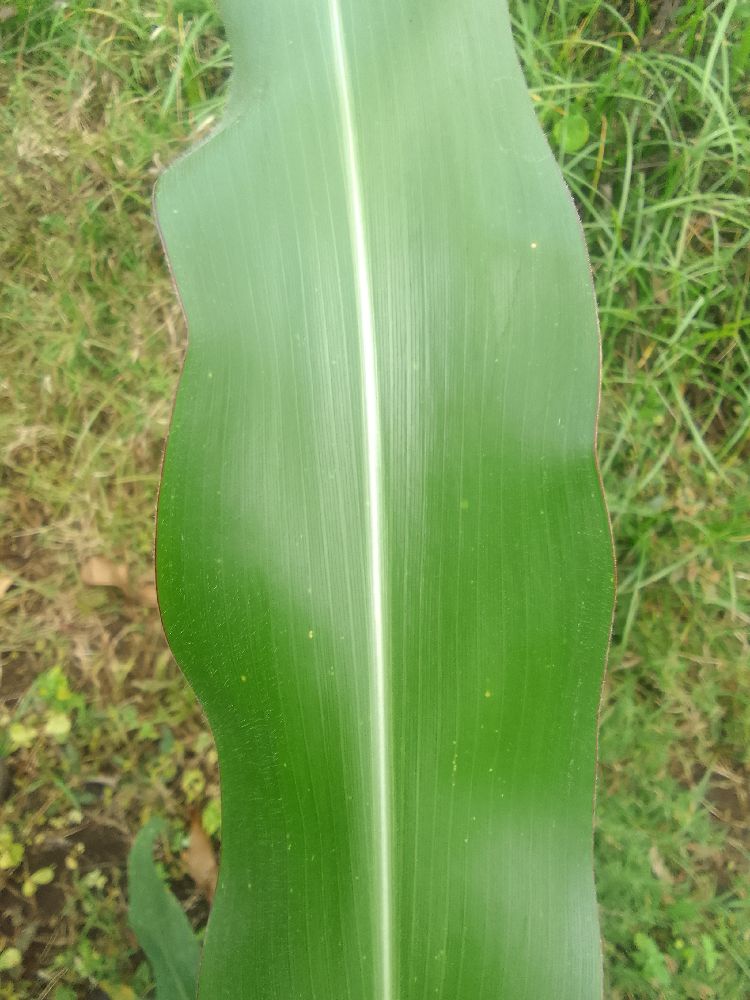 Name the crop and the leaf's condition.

maize, healthy
